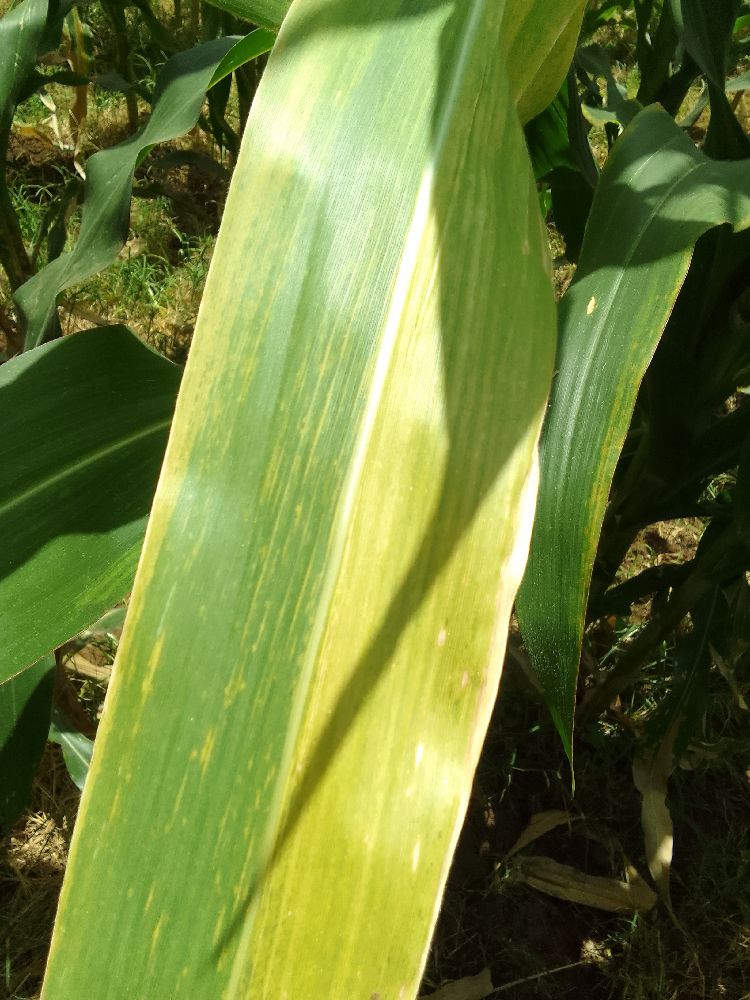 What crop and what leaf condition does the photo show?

maize, maize lethal necrosis
